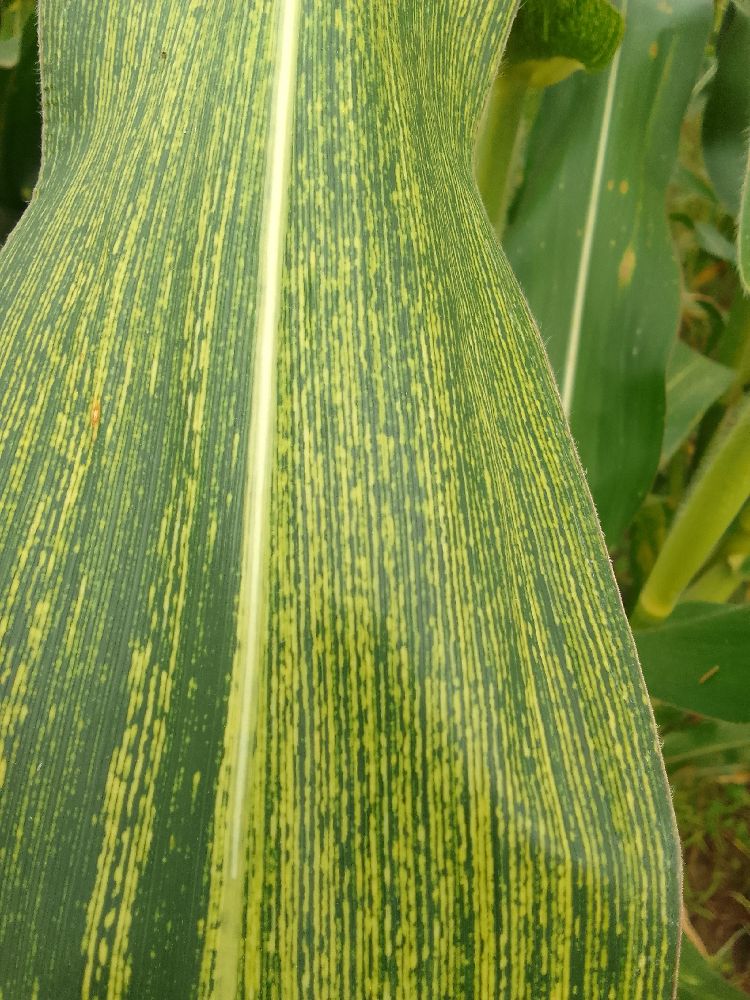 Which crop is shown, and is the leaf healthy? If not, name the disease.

maize, maize streak virus
